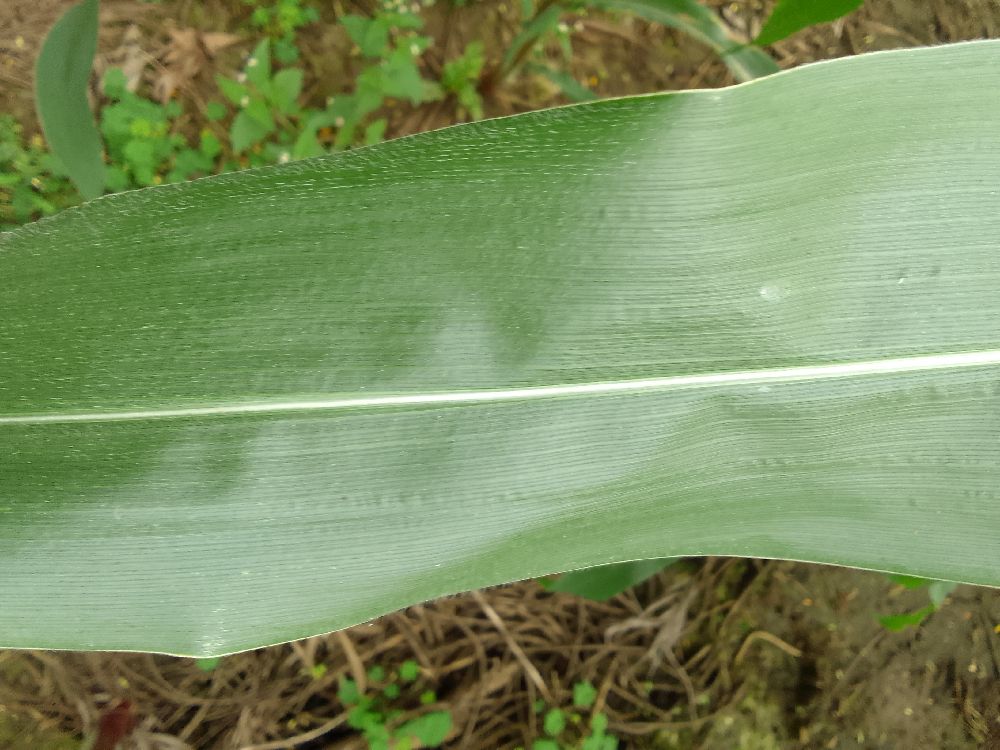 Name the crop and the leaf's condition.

maize, healthy
